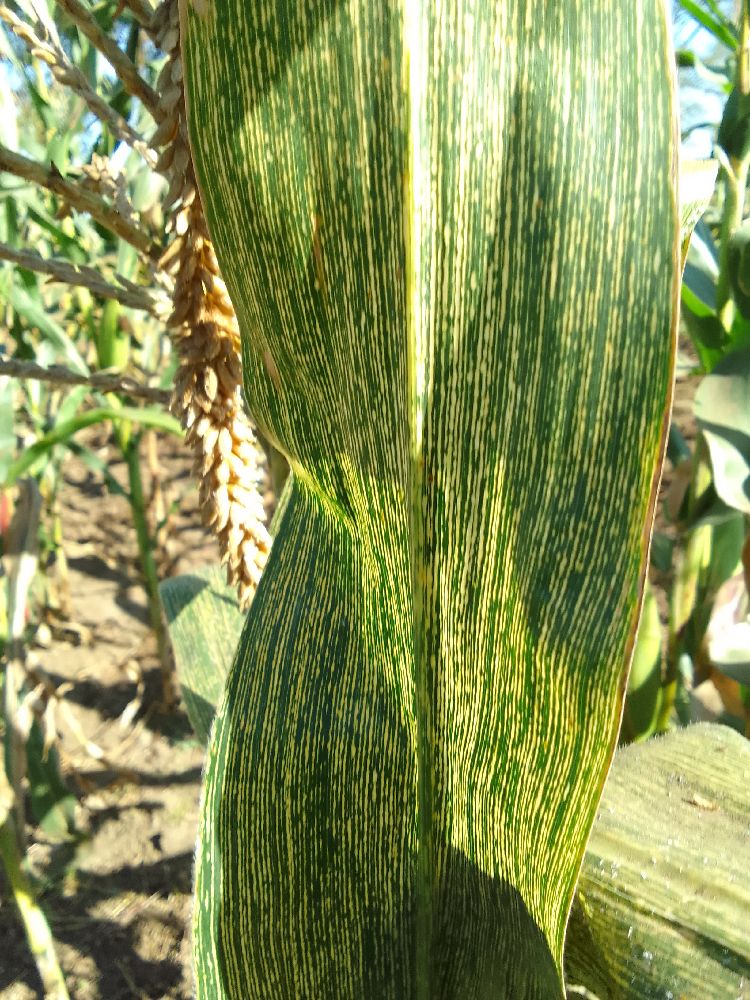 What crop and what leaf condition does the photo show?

maize, maize streak virus
